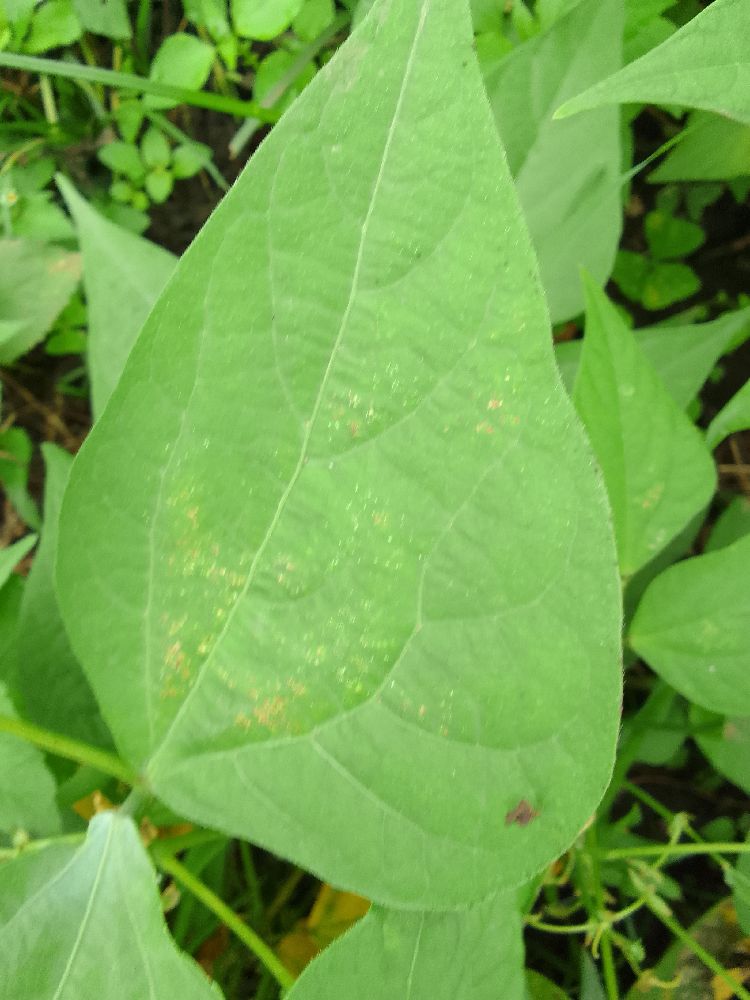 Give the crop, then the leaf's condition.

common bean, healthy
